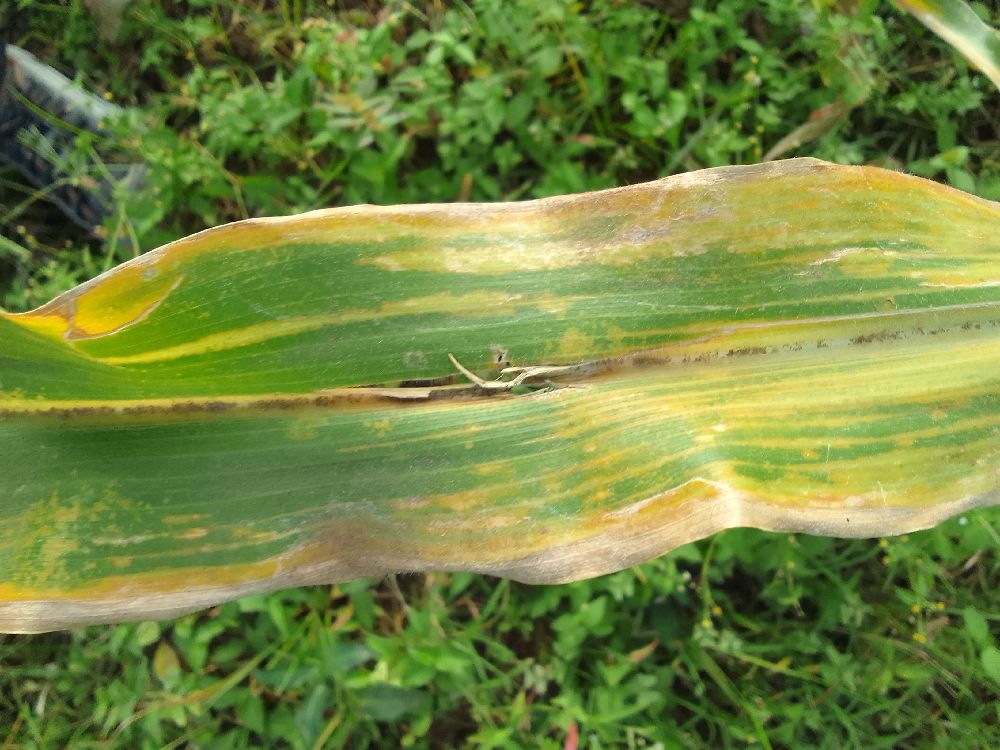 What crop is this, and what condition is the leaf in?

maize, maize lethal necrosis
